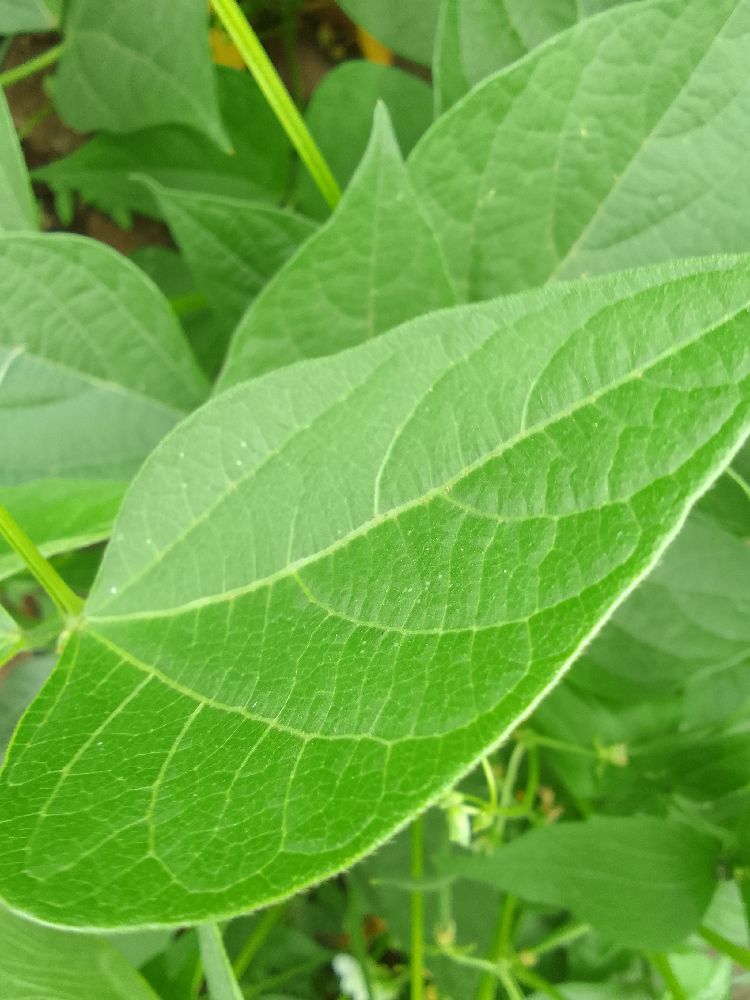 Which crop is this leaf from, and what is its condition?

common bean, healthy
